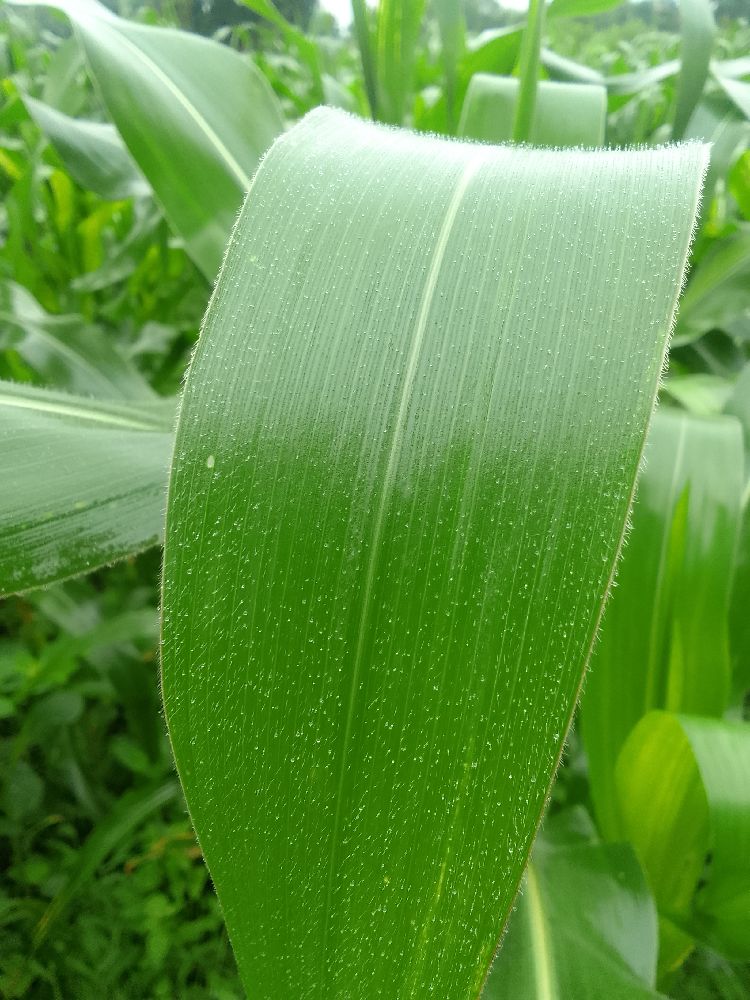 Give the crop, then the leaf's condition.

maize, healthy
